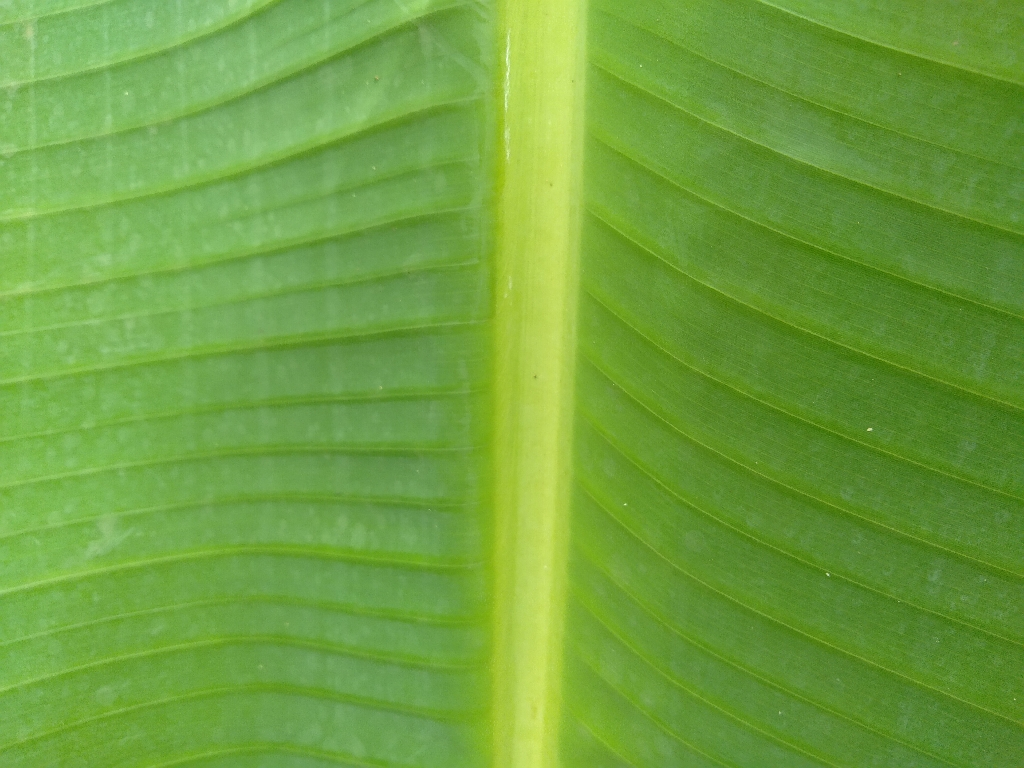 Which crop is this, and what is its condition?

banana, healthy
